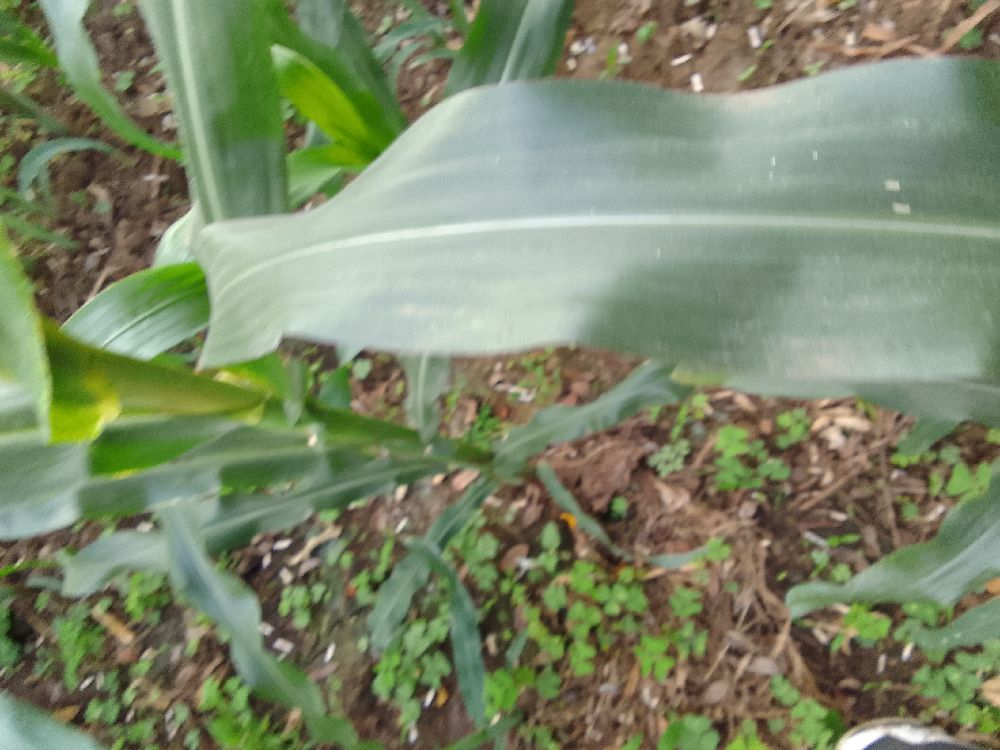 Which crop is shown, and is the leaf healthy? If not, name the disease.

maize, healthy
